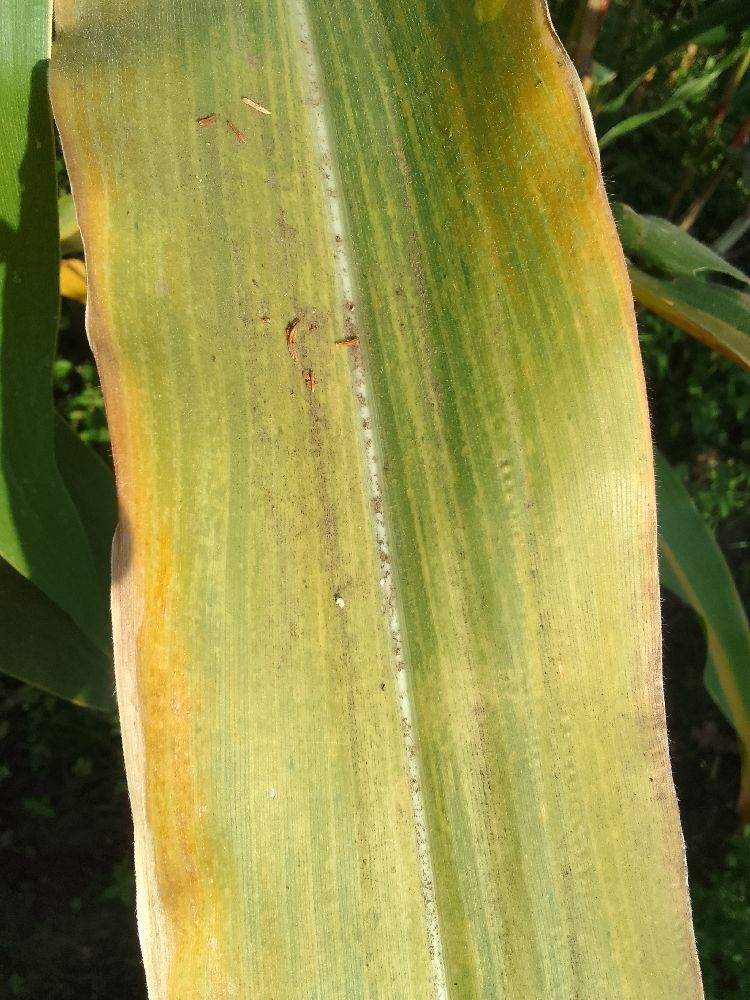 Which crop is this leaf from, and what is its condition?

maize, maize lethal necrosis
